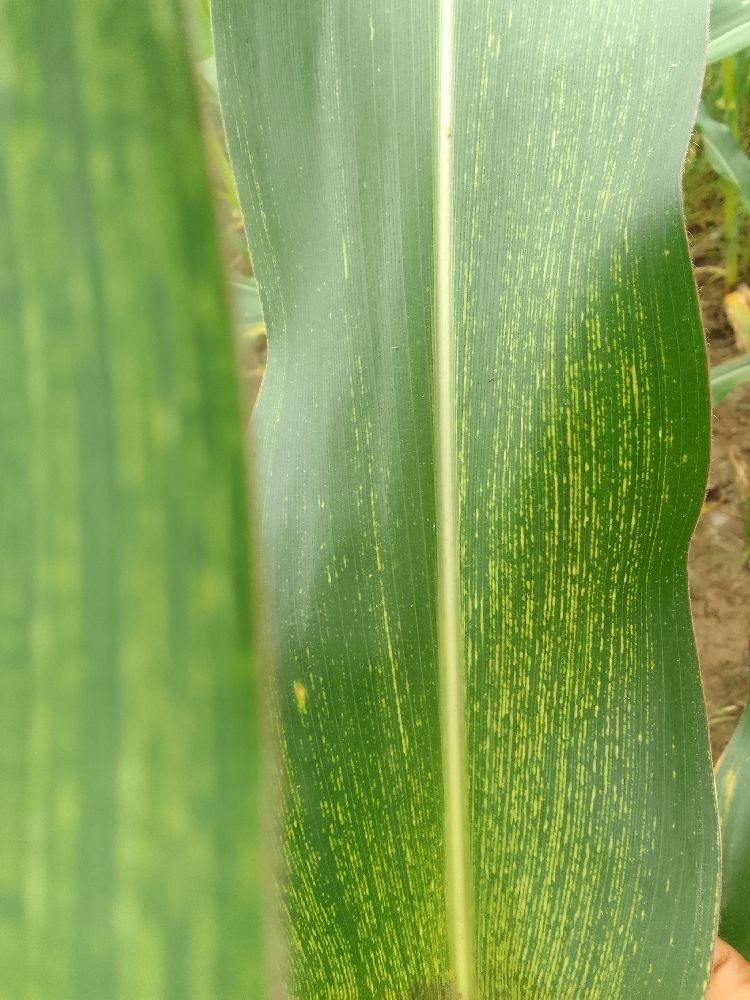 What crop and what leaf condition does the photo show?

maize, maize streak virus
